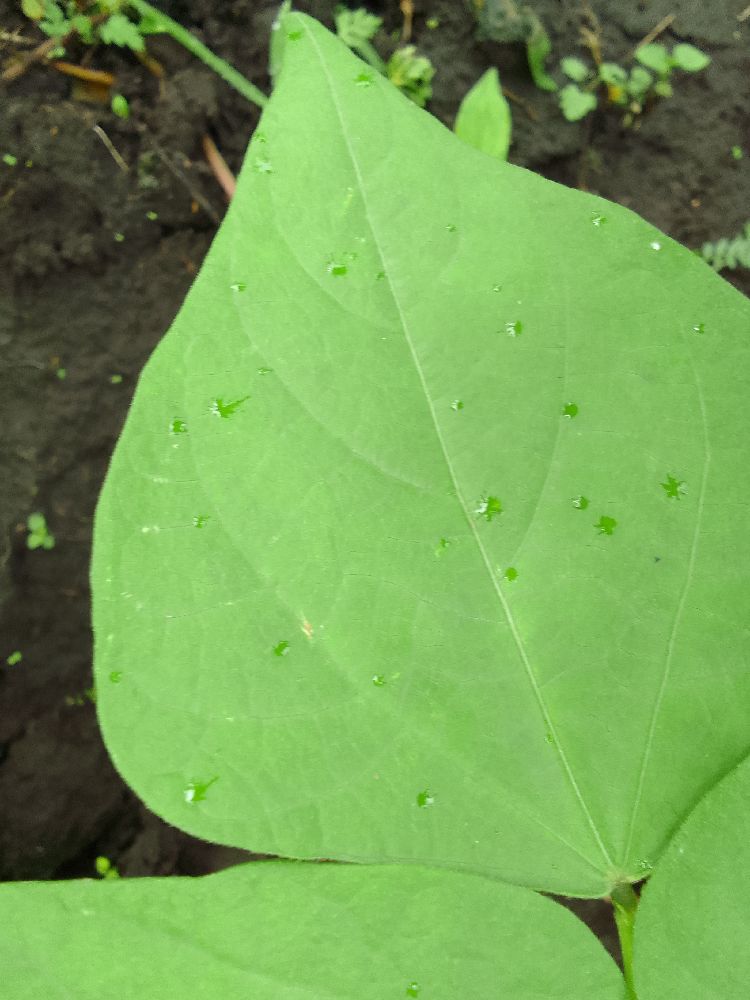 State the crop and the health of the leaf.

common bean, healthy
